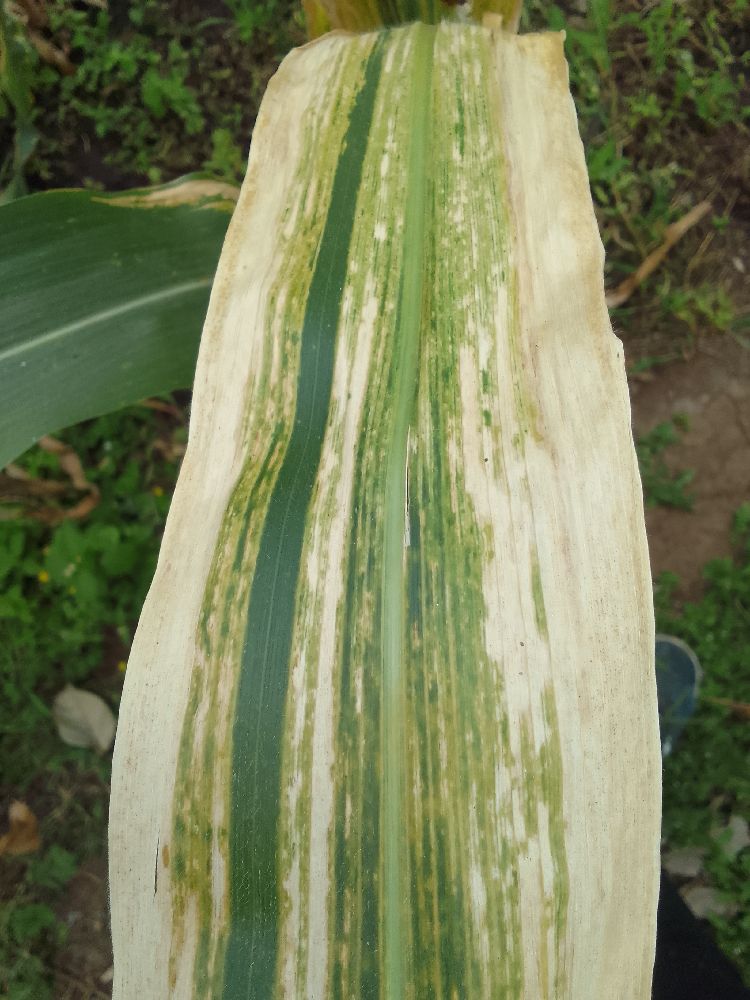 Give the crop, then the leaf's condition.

maize, maize lethal necrosis
